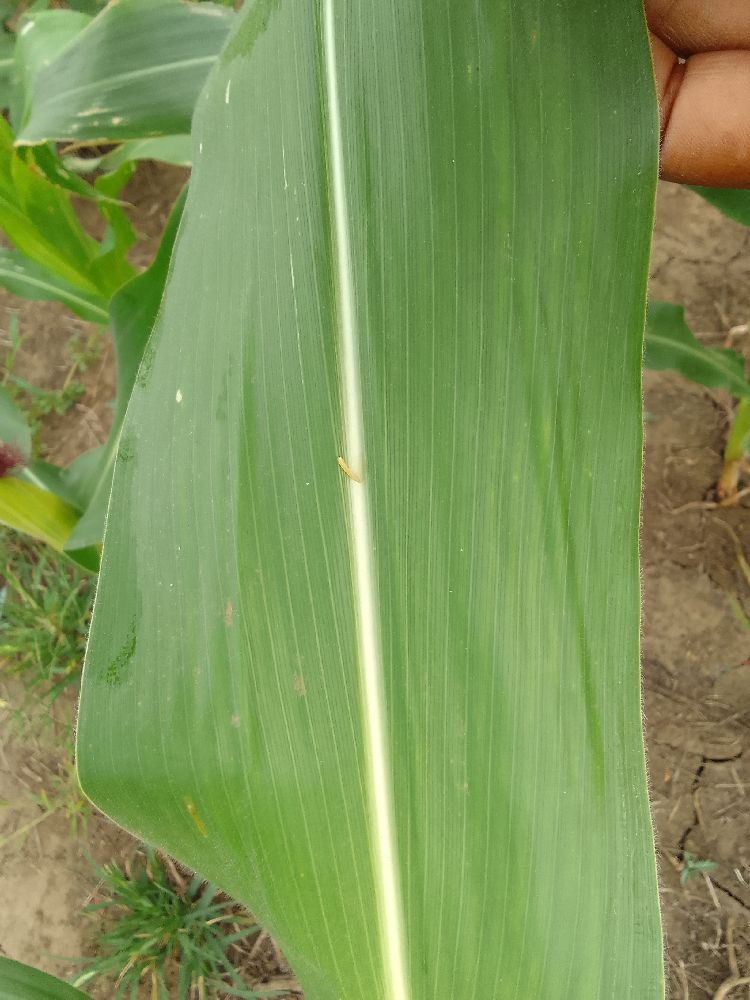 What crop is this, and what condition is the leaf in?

maize, healthy
